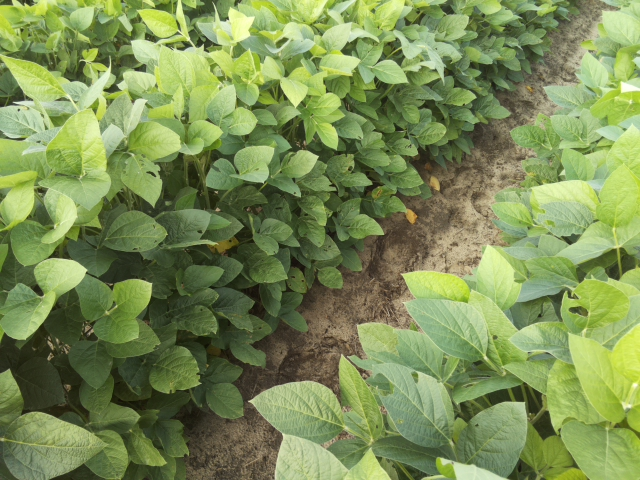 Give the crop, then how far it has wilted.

soybean, leaves with no wilting
